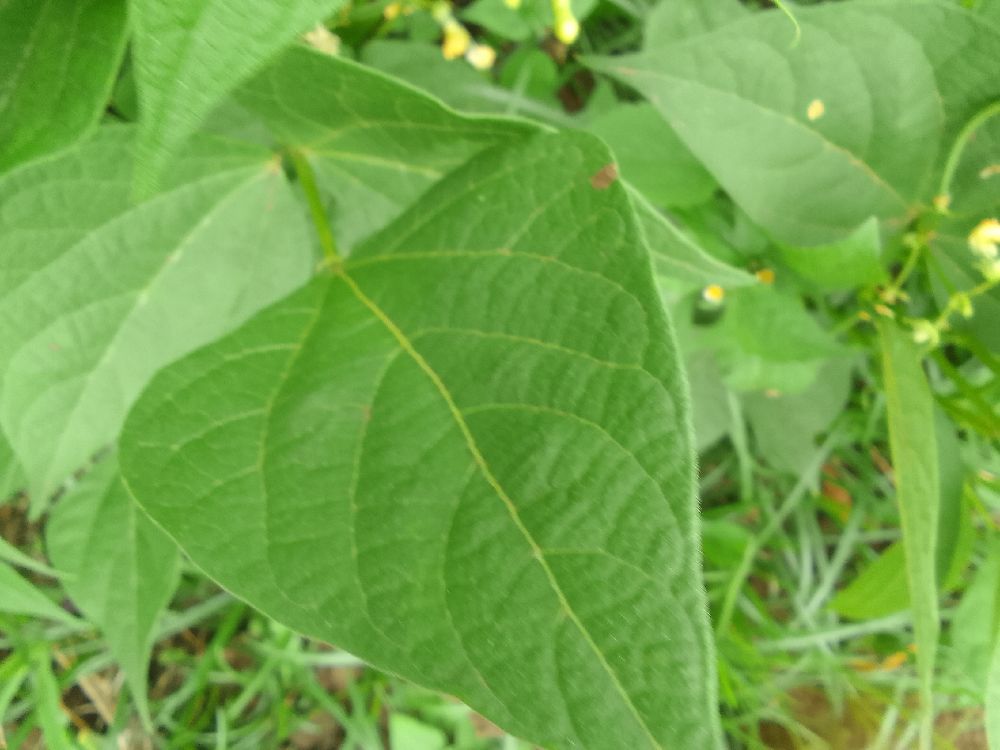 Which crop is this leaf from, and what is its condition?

common bean, healthy
